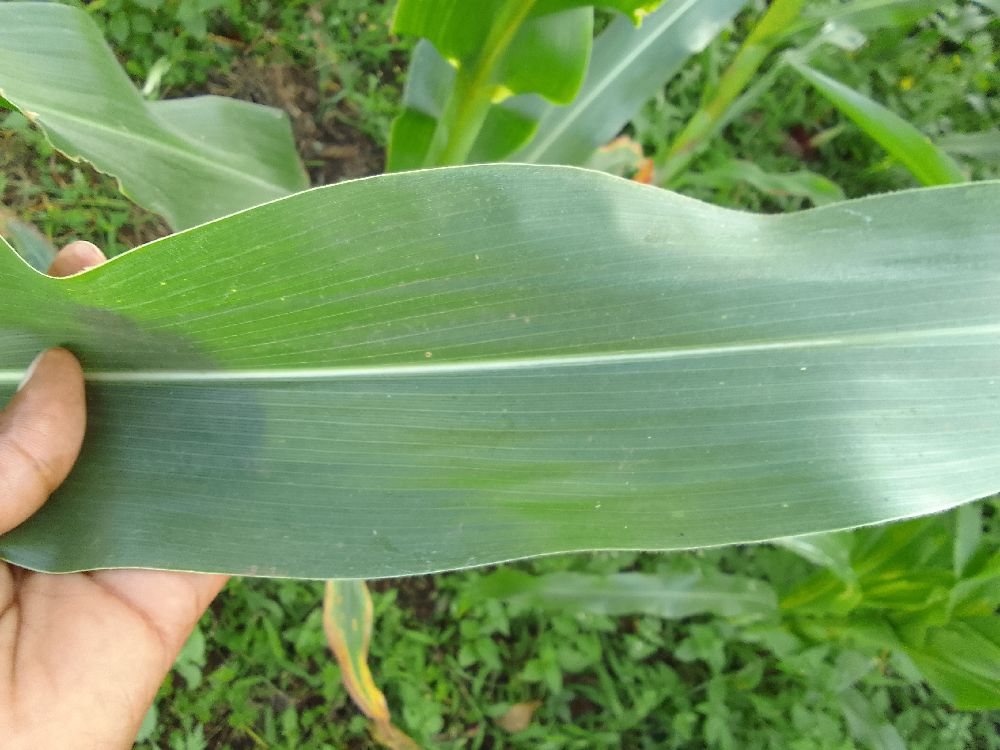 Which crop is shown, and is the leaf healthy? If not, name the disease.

maize, healthy
